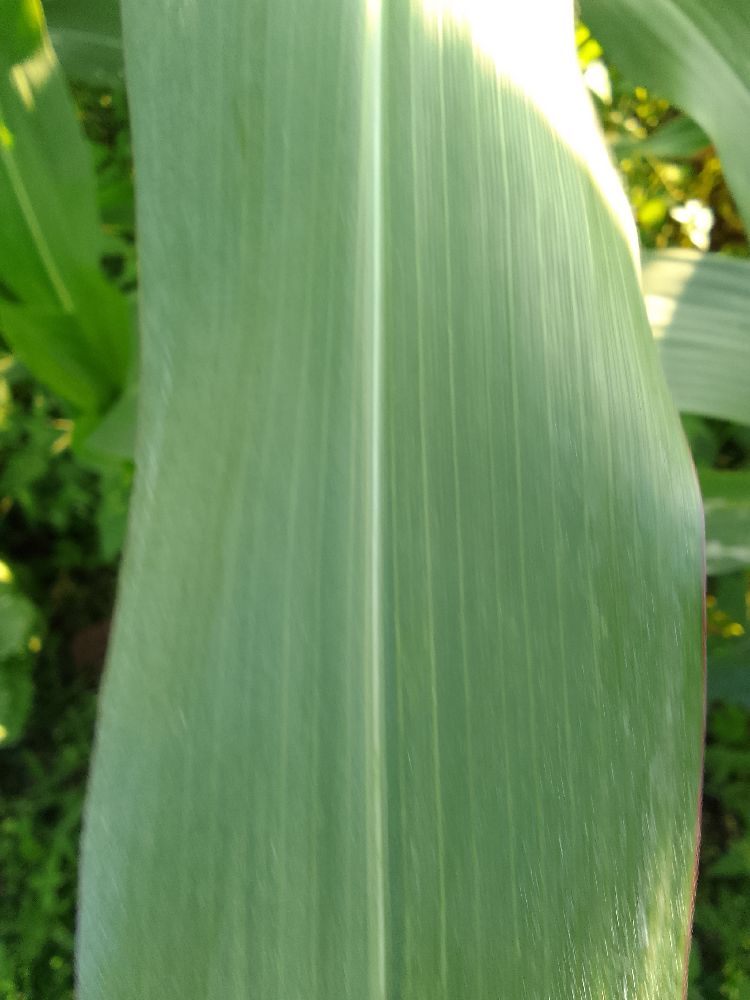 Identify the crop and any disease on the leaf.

maize, healthy
